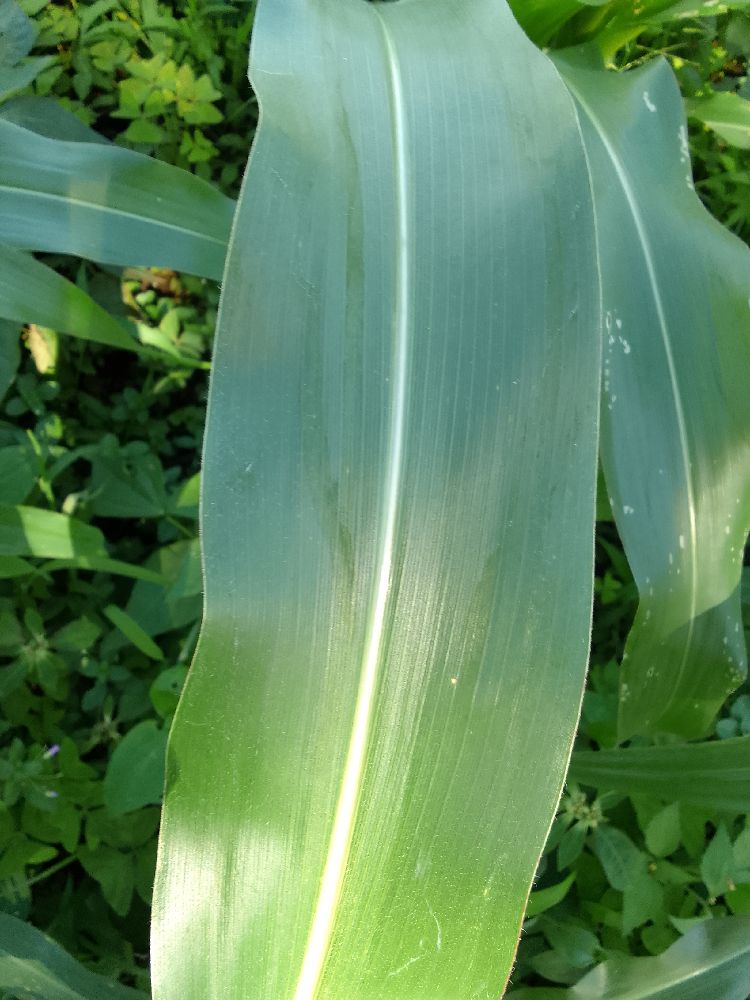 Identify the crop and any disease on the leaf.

maize, healthy
